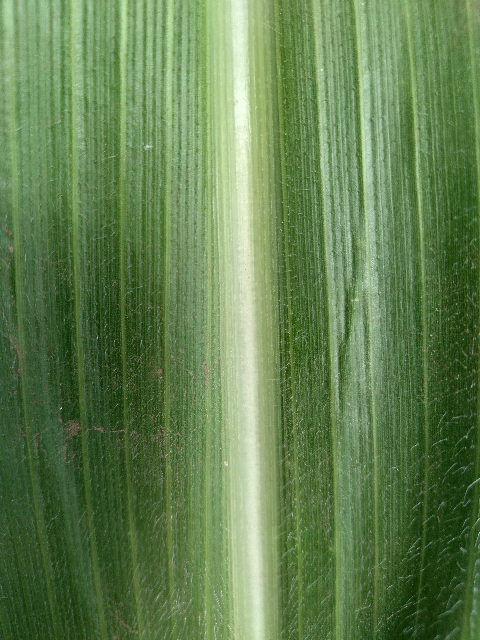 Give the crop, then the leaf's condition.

maize, healthy
